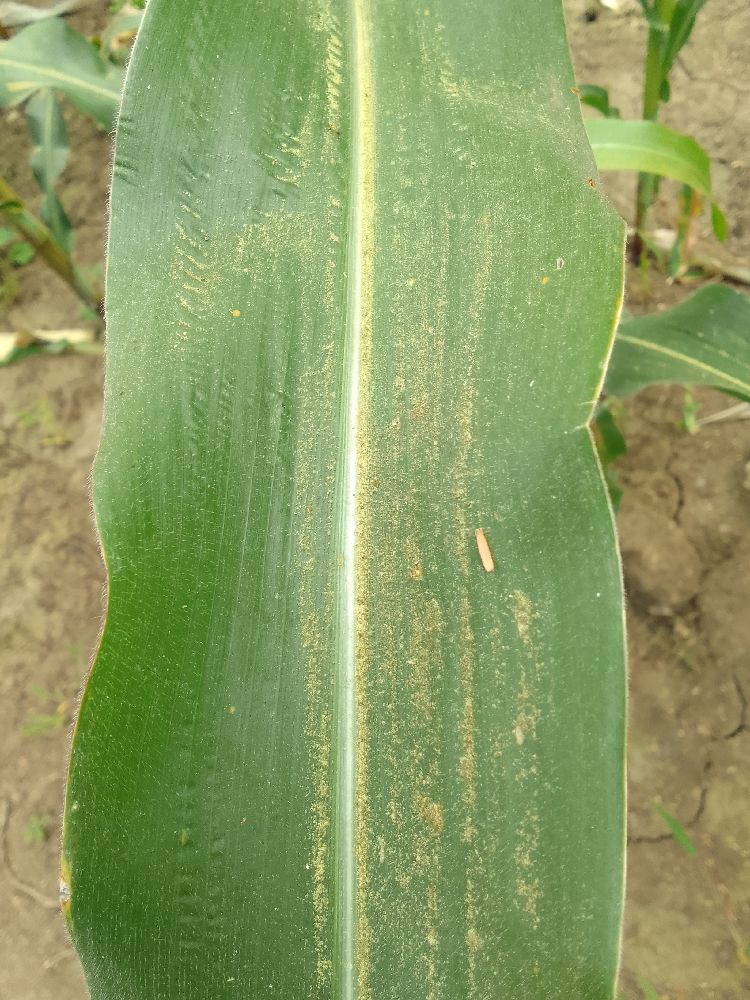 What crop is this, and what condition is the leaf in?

maize, healthy
